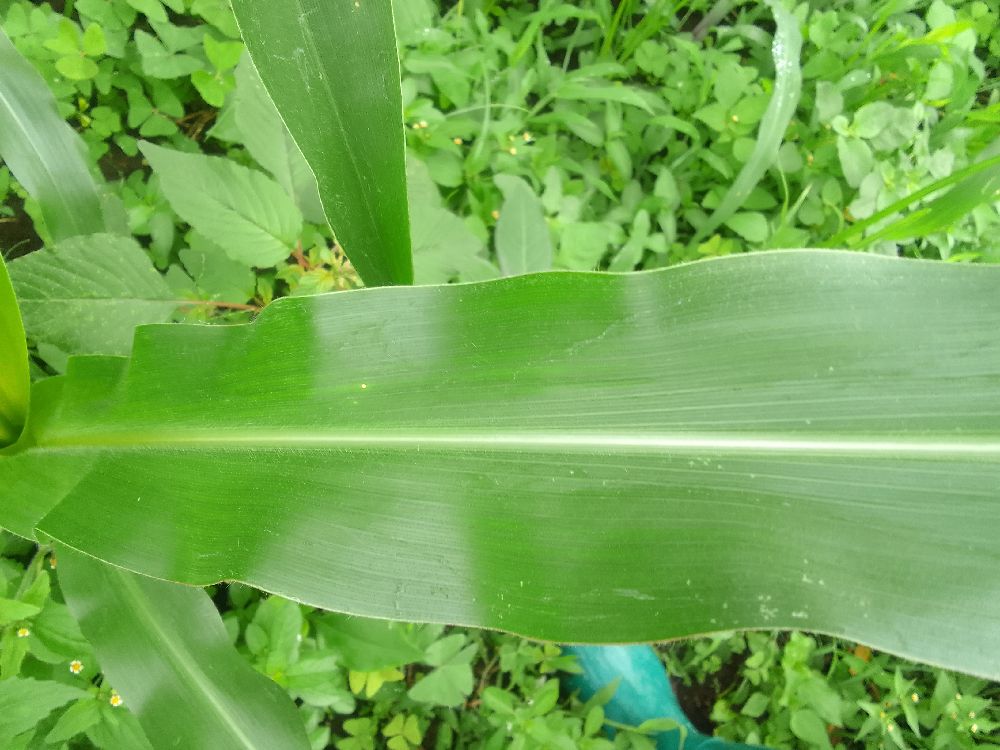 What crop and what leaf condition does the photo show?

maize, healthy
